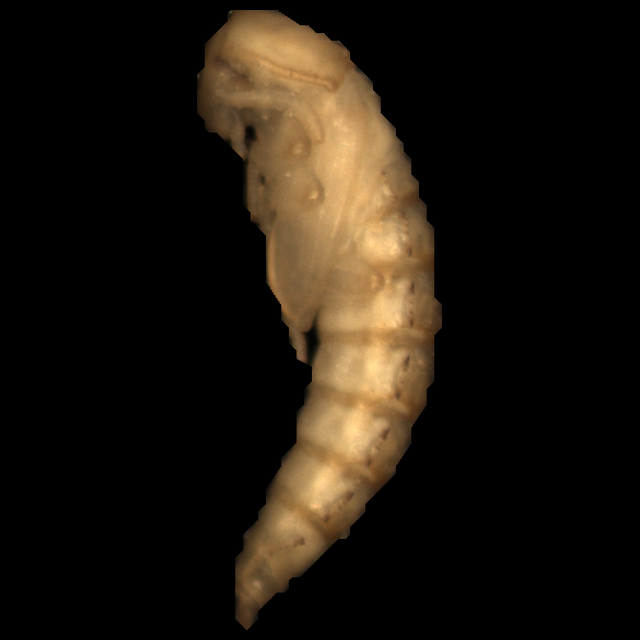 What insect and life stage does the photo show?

mealworm pupa
